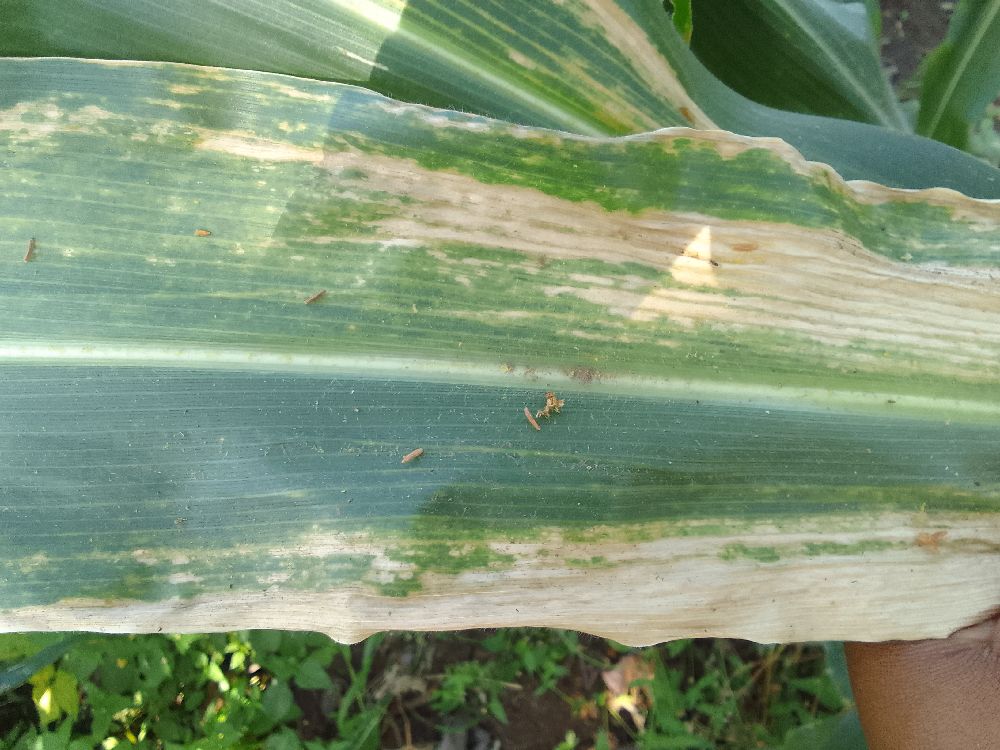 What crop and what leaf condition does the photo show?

maize, maize lethal necrosis
